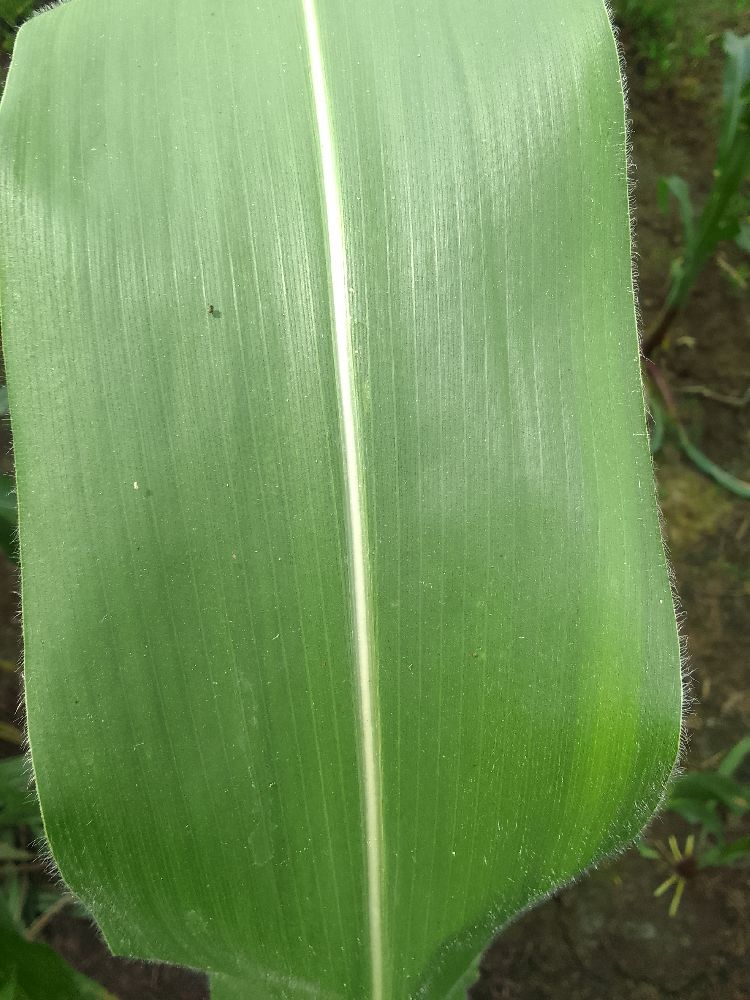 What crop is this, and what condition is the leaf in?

maize, healthy
